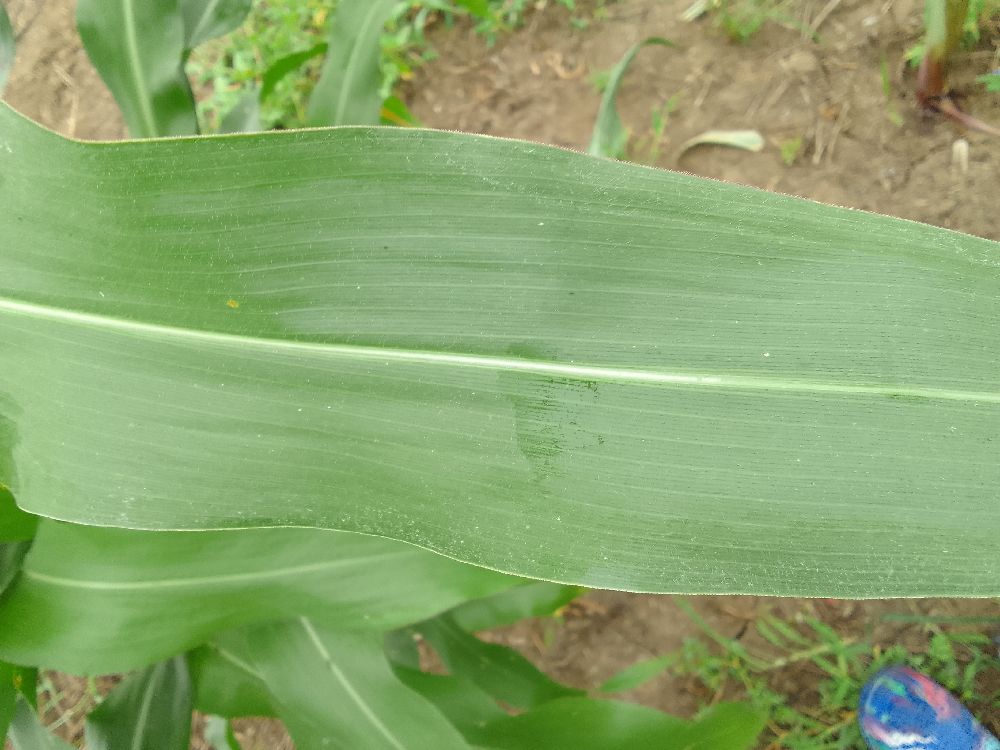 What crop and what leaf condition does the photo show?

maize, healthy
